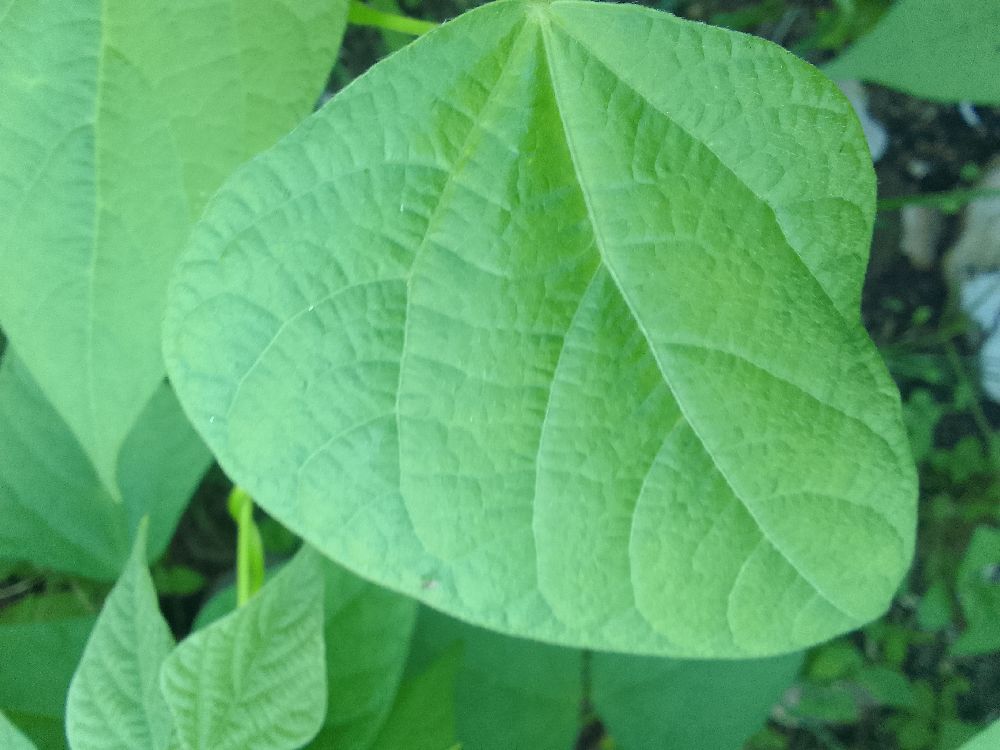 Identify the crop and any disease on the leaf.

common bean, healthy
